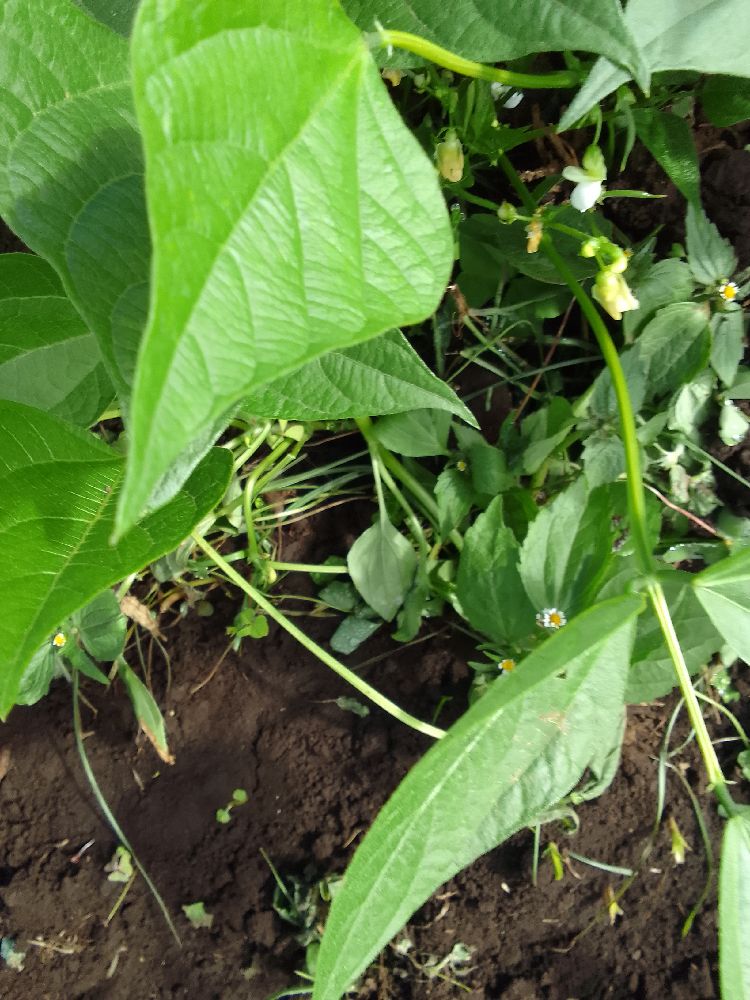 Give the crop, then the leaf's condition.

common bean, healthy
